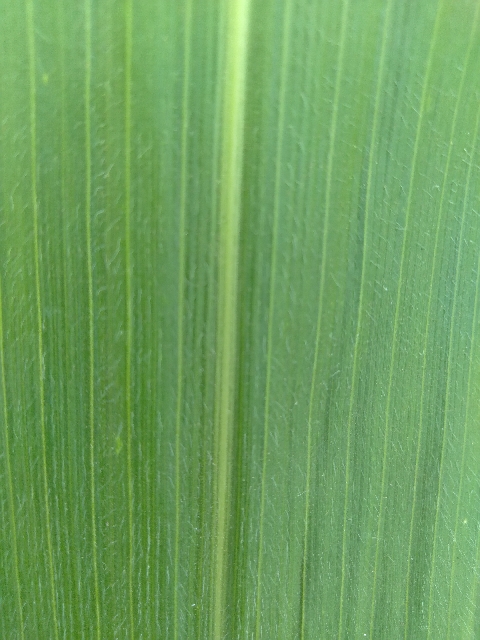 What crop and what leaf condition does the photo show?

maize, healthy
